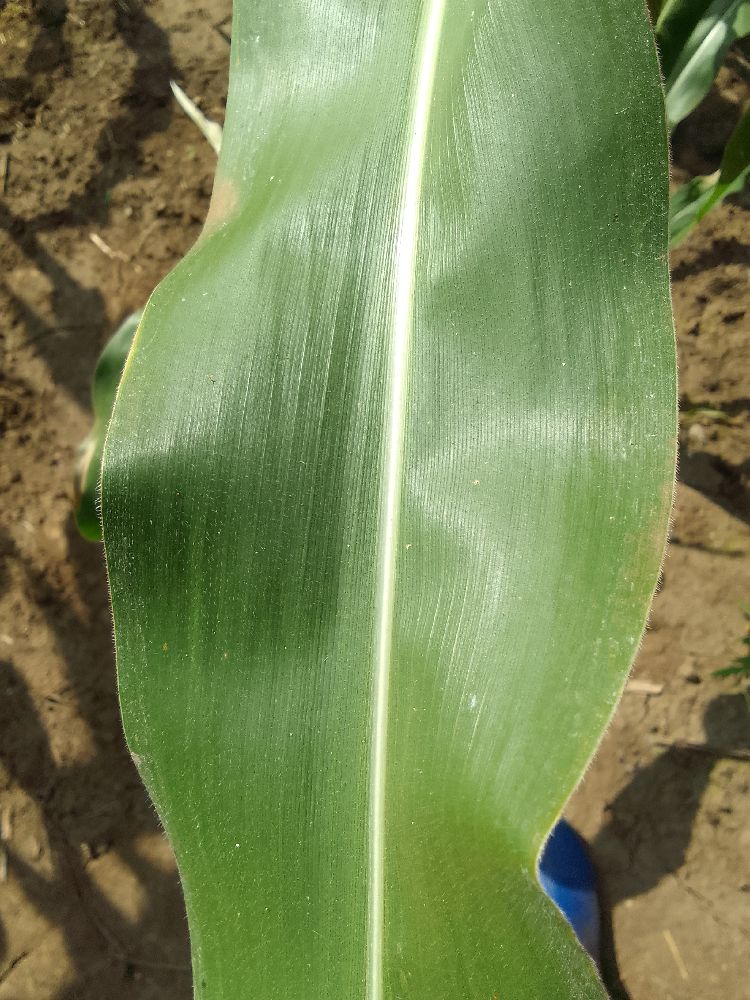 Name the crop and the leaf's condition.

maize, healthy
